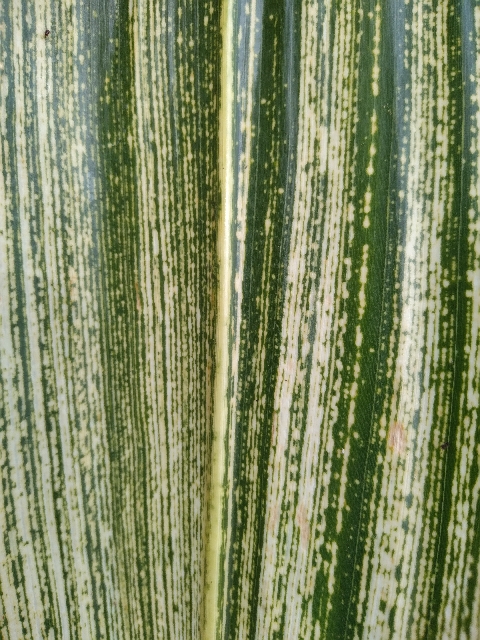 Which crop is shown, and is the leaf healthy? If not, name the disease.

maize, maize streak virus
